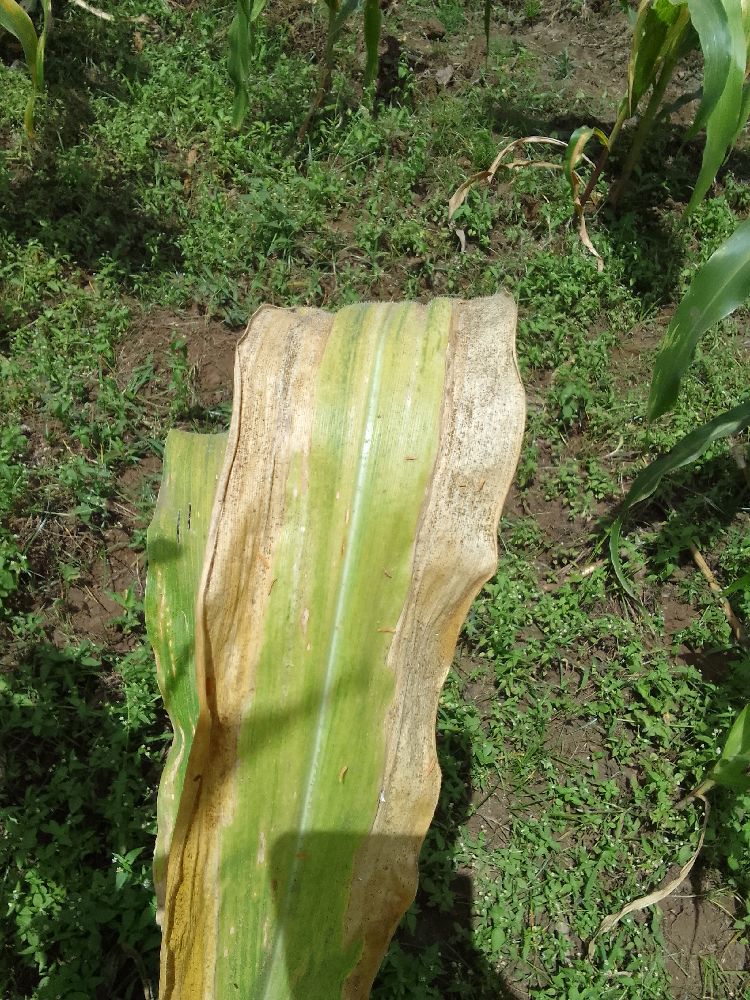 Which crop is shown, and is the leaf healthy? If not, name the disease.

maize, maize lethal necrosis
